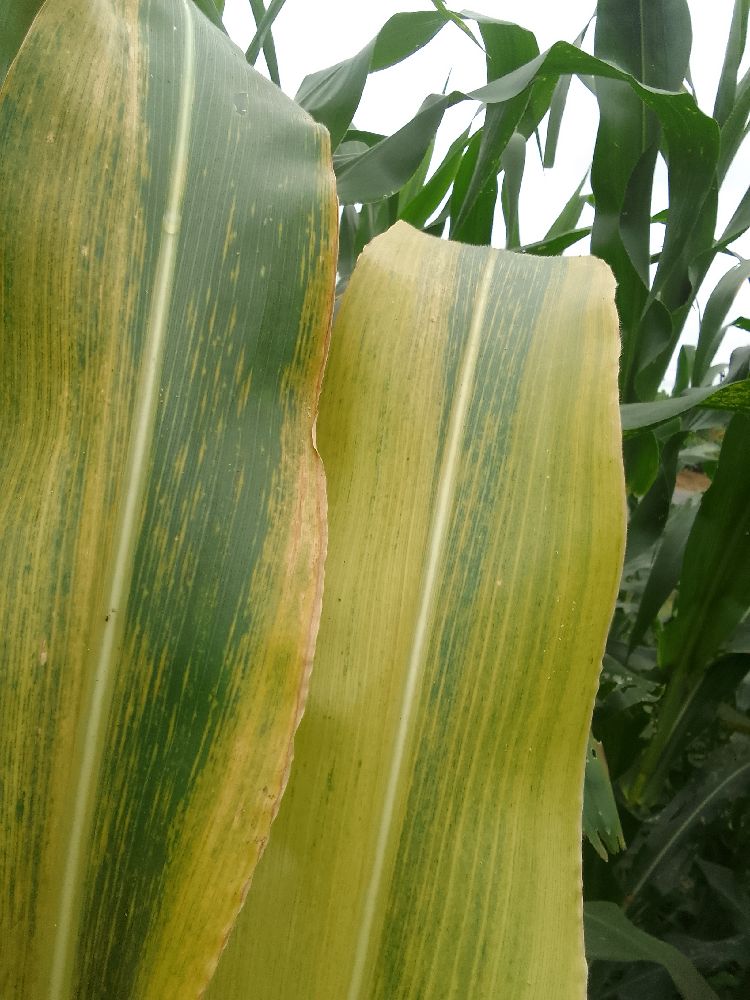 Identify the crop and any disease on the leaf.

maize, maize lethal necrosis
